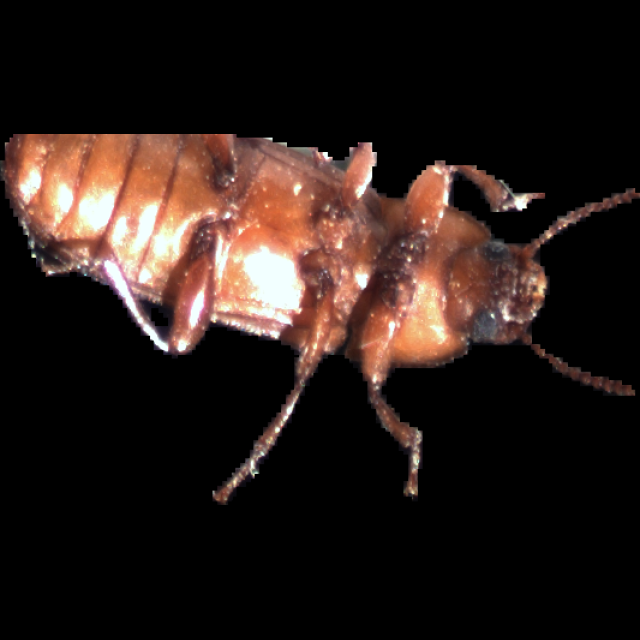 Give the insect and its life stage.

mealworm beetle
